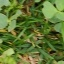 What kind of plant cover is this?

unstructured weed
